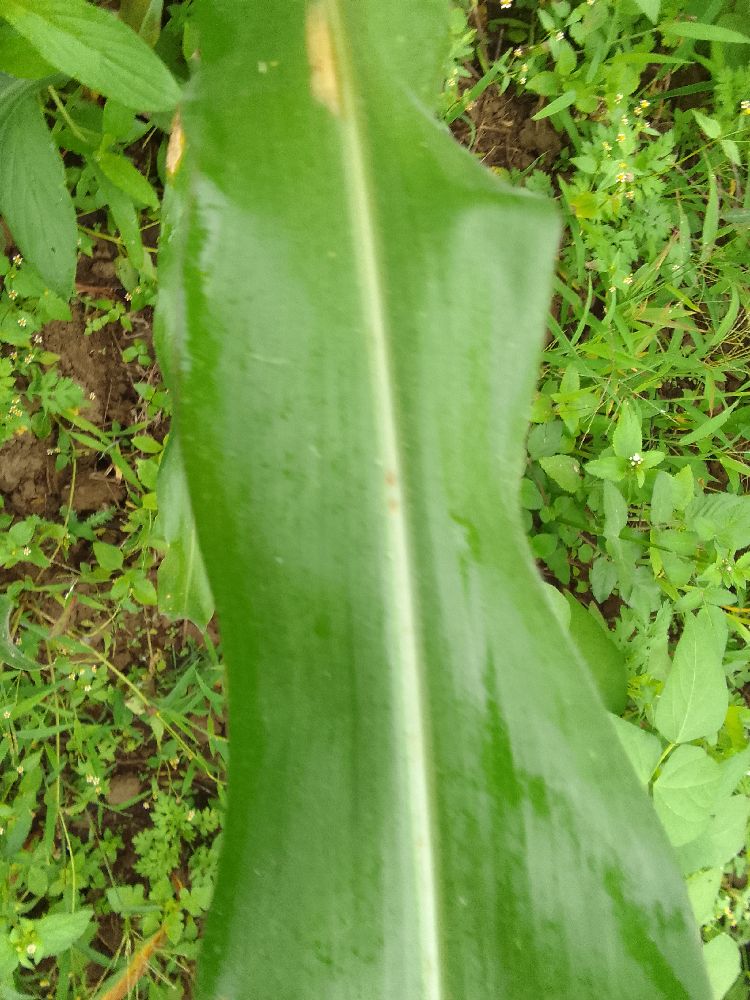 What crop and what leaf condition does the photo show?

maize, healthy
